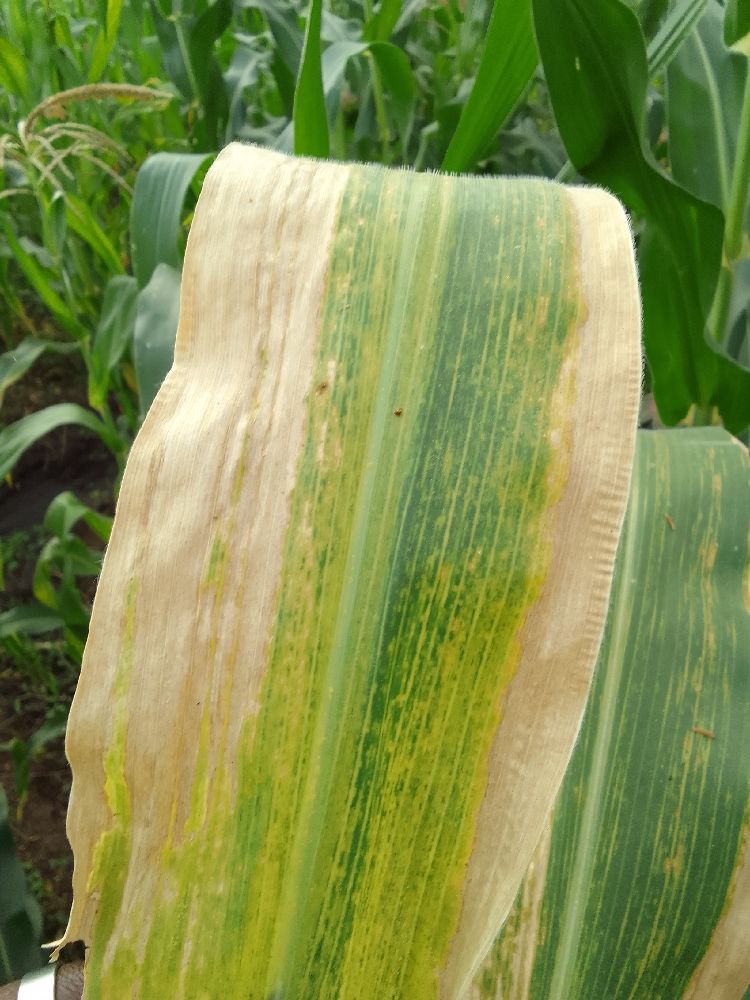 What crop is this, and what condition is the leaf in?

maize, maize lethal necrosis
